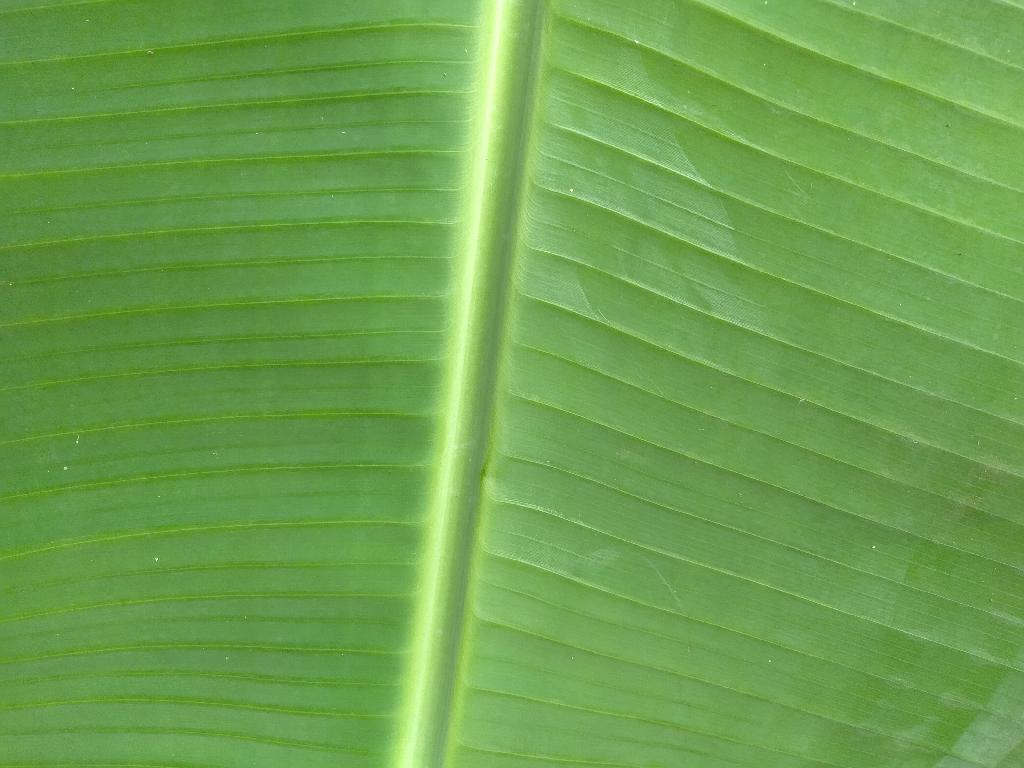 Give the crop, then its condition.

banana, healthy
